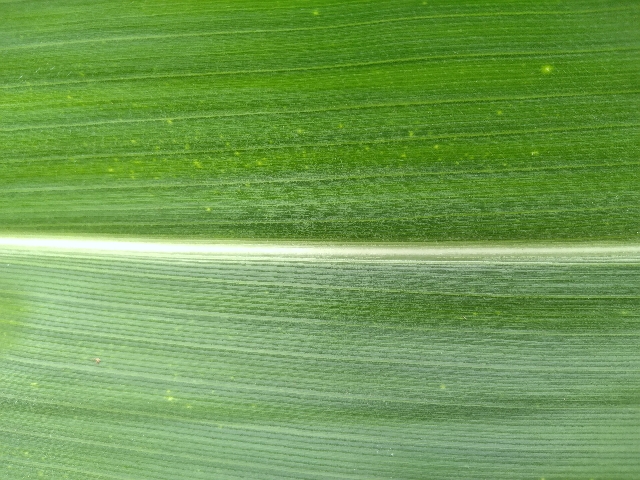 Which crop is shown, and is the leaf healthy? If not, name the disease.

maize, healthy
